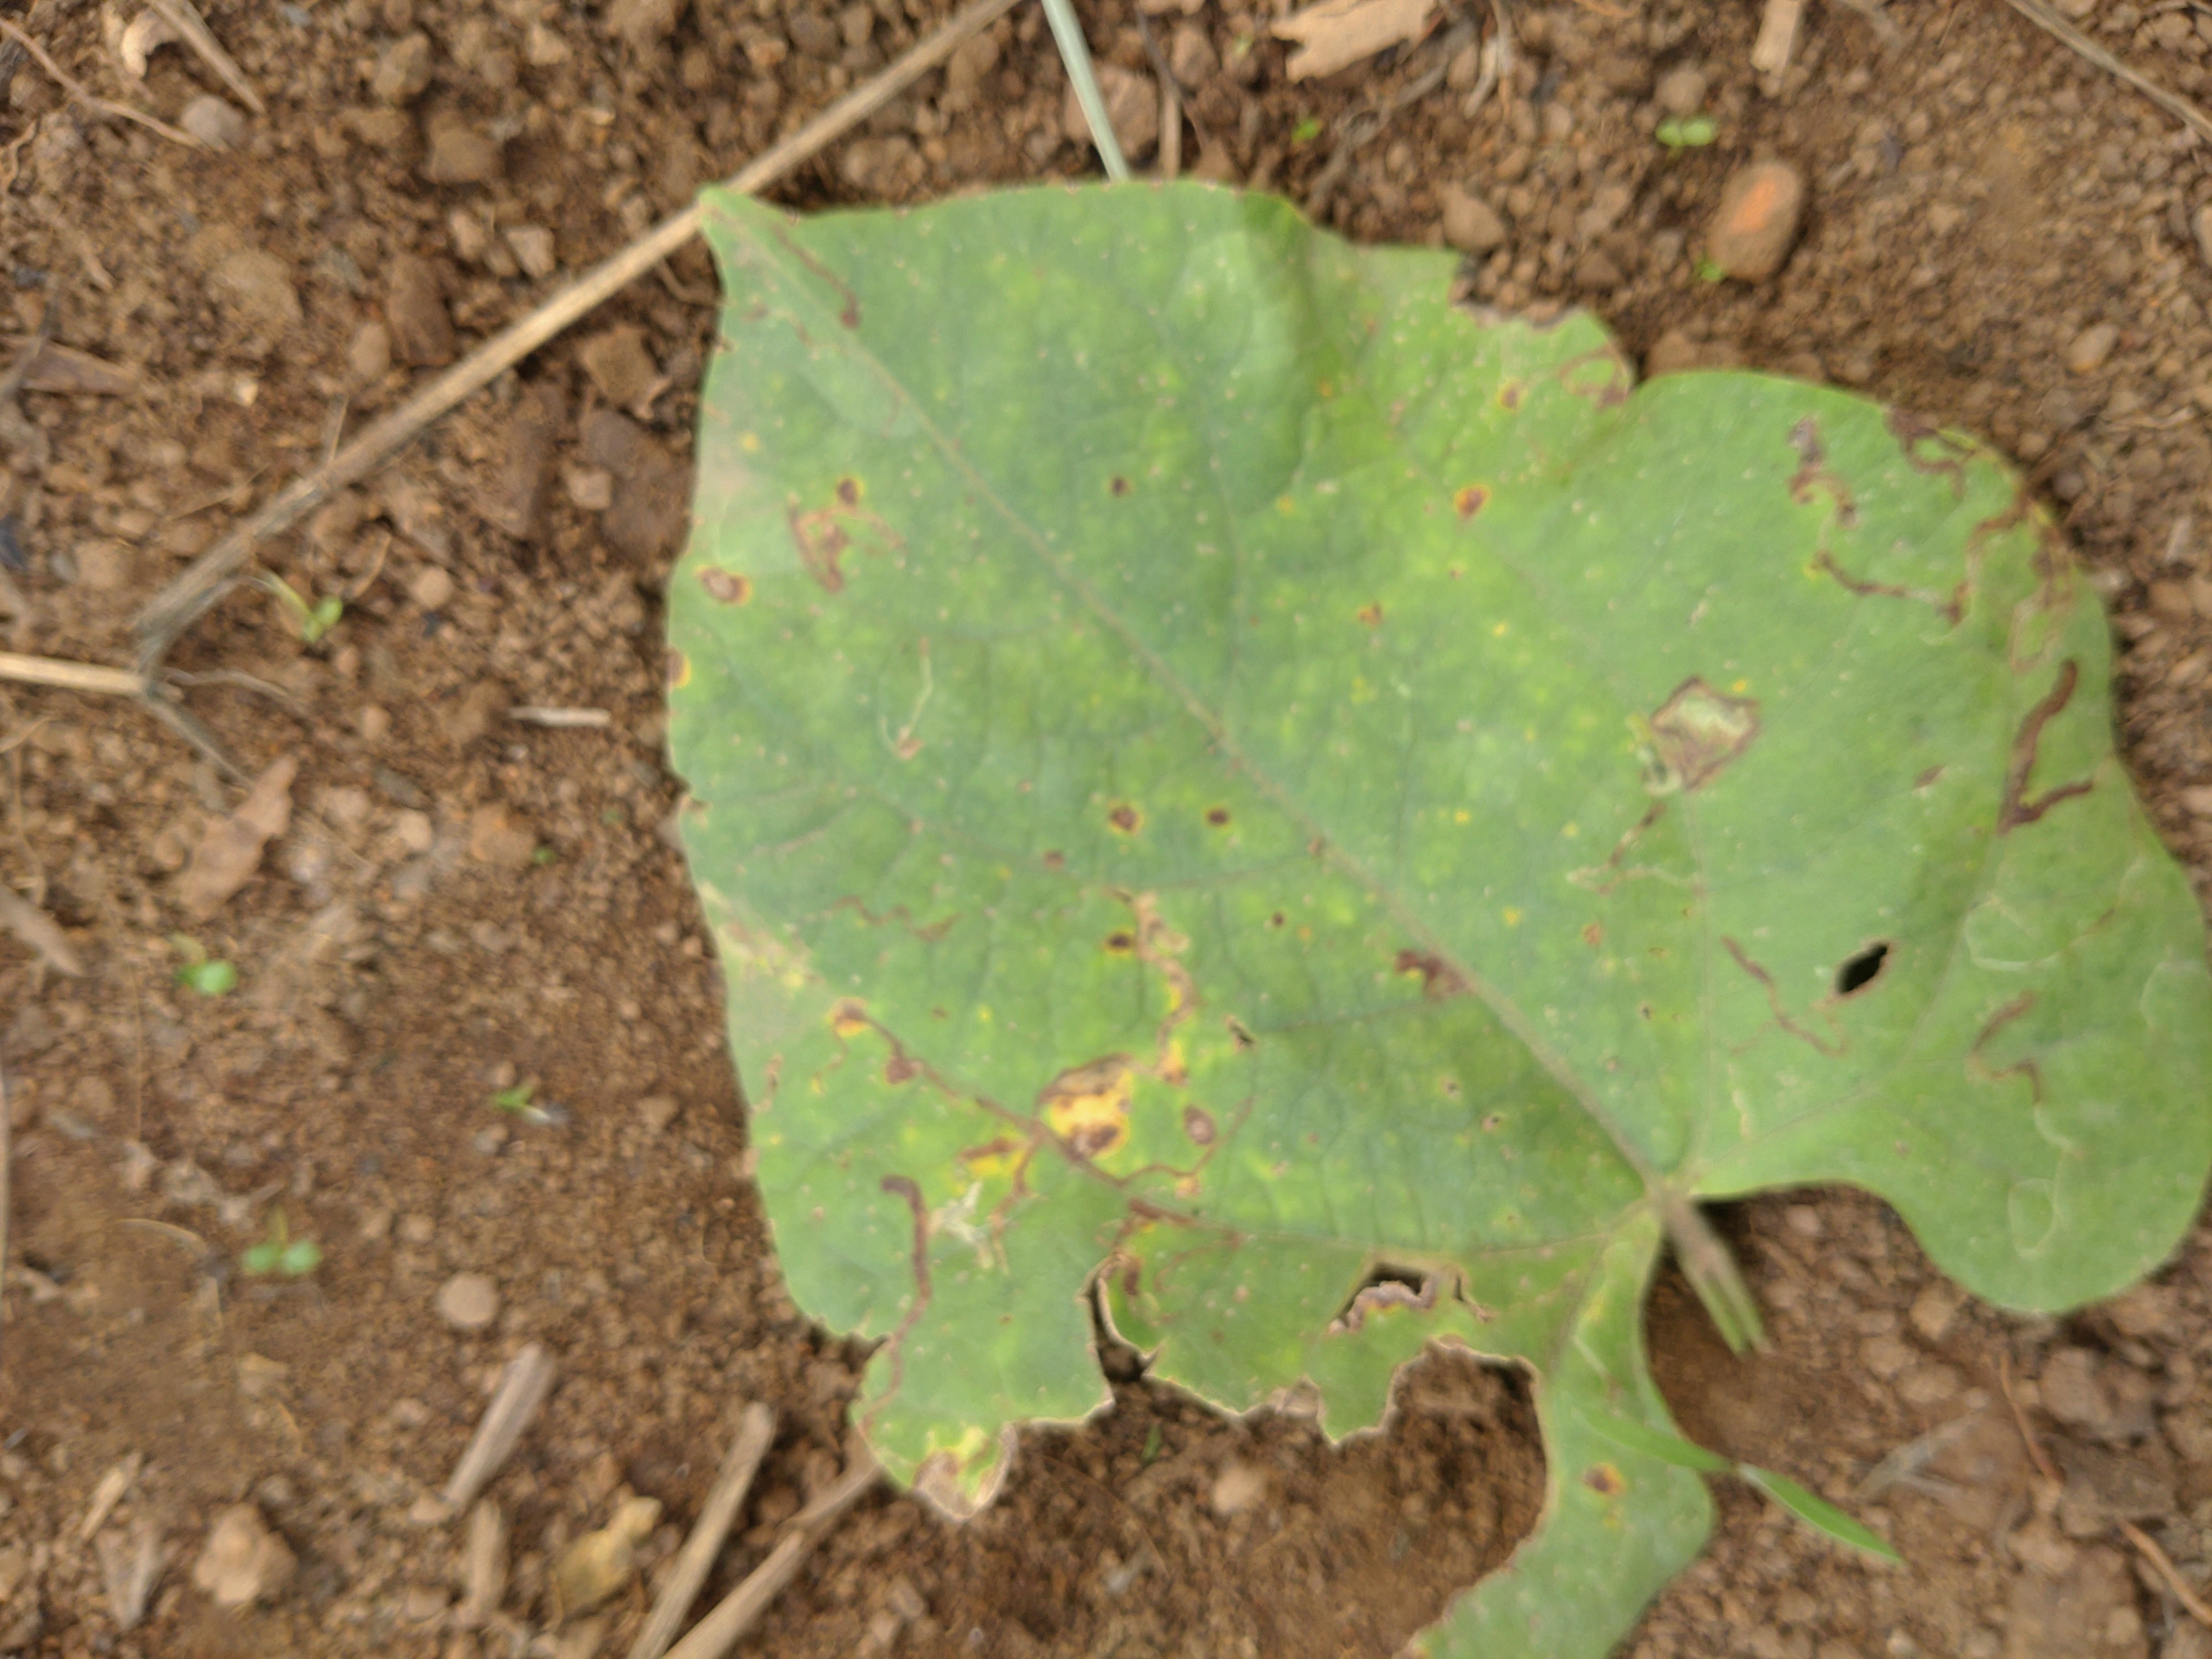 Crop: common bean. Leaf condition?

rust
